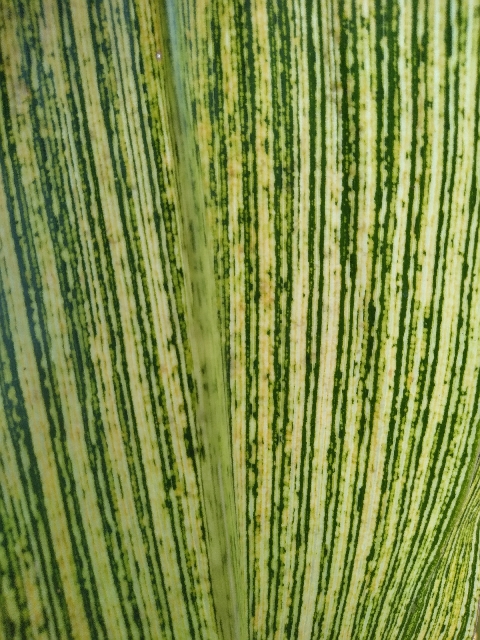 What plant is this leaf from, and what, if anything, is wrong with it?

maize, maize streak virus
